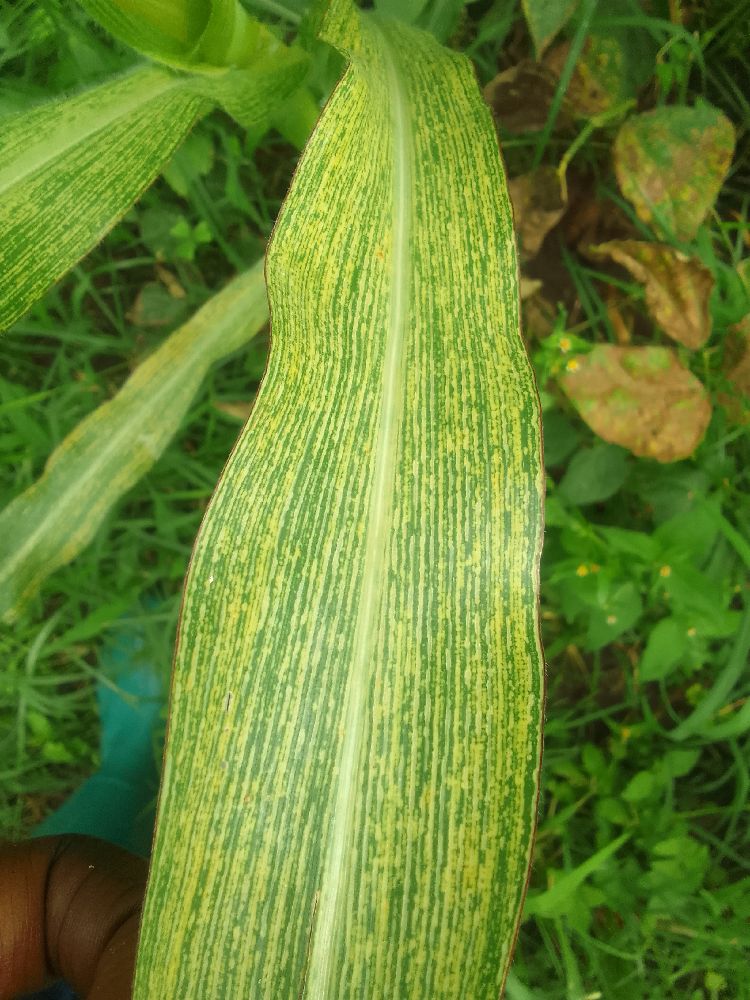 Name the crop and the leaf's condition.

maize, maize streak virus
